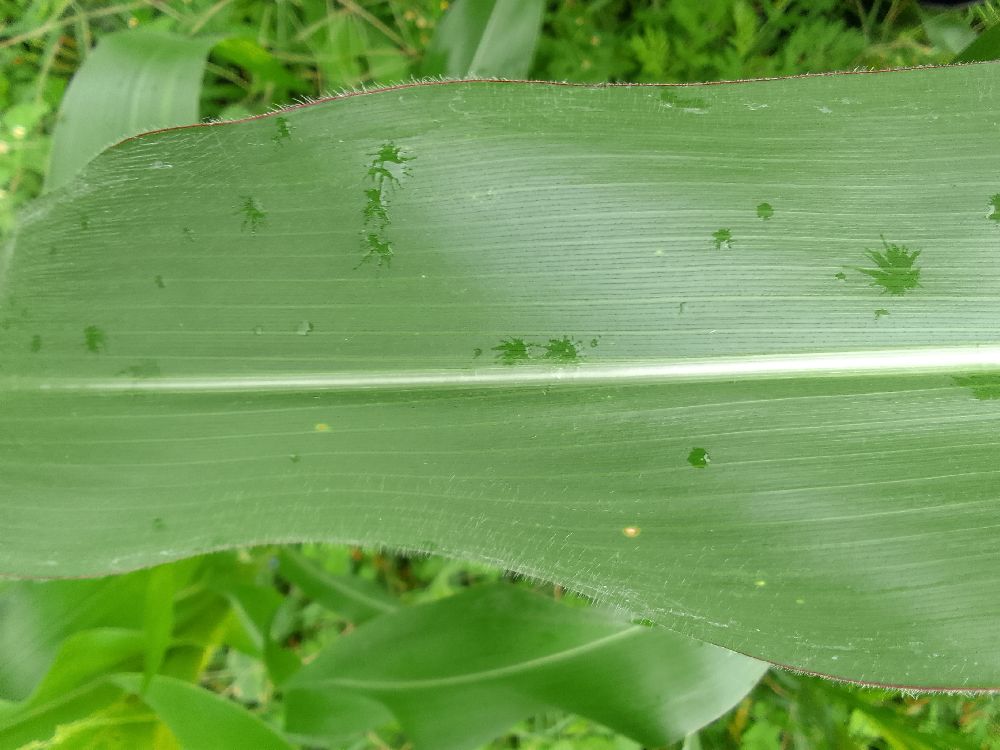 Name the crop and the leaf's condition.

maize, healthy
